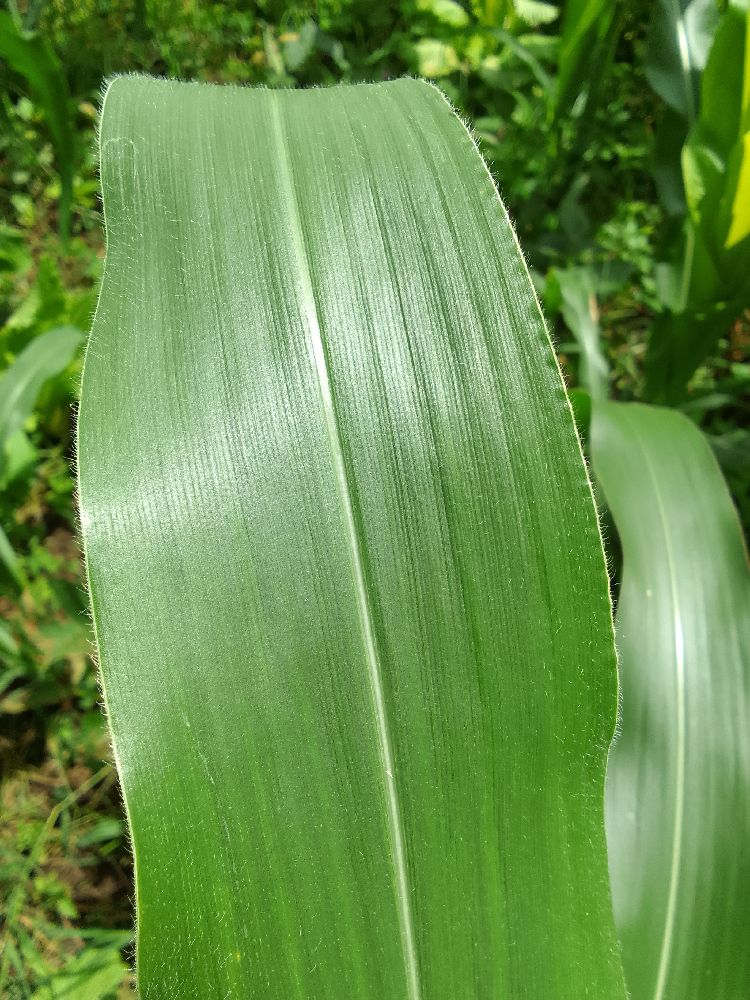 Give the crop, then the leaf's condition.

maize, healthy
